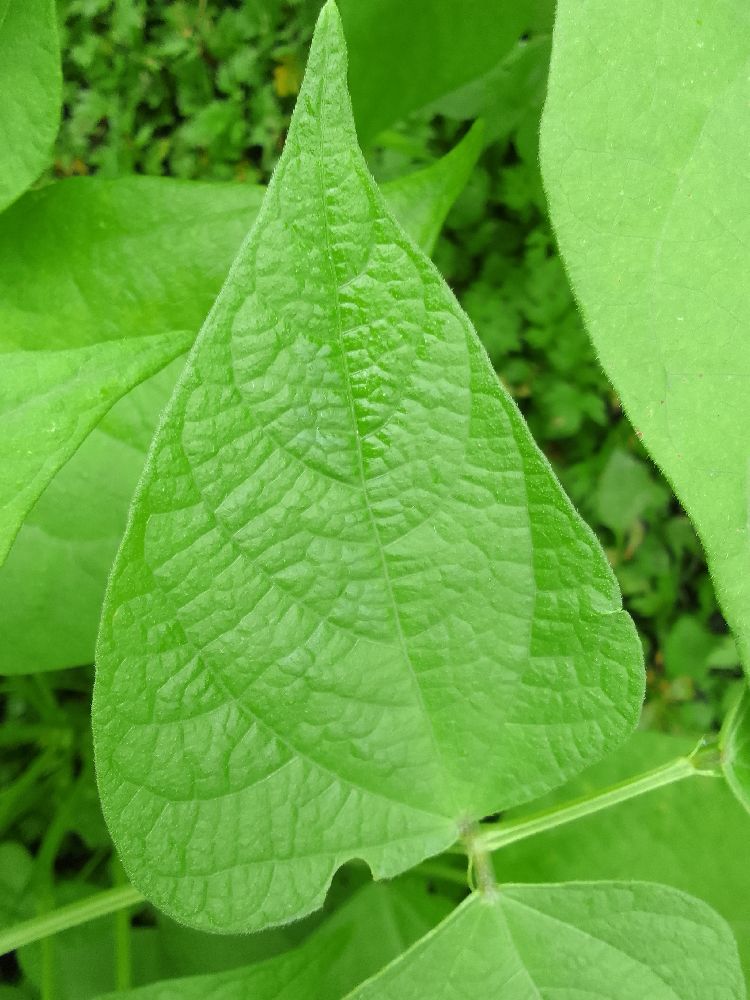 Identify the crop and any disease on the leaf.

common bean, healthy
